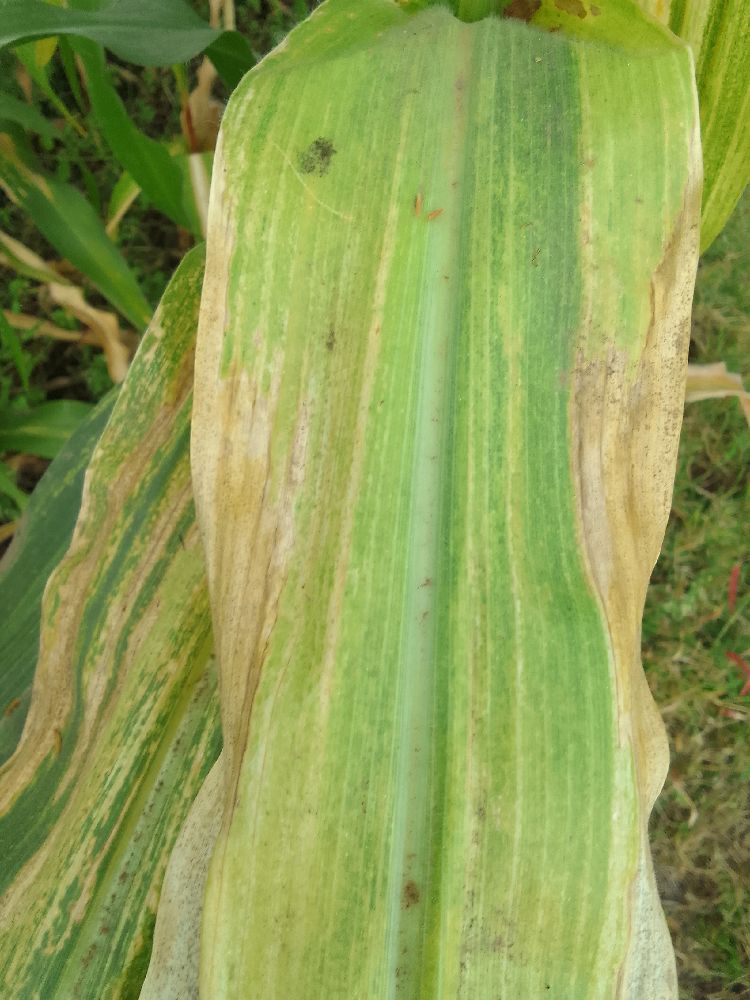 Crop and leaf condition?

maize, maize lethal necrosis
